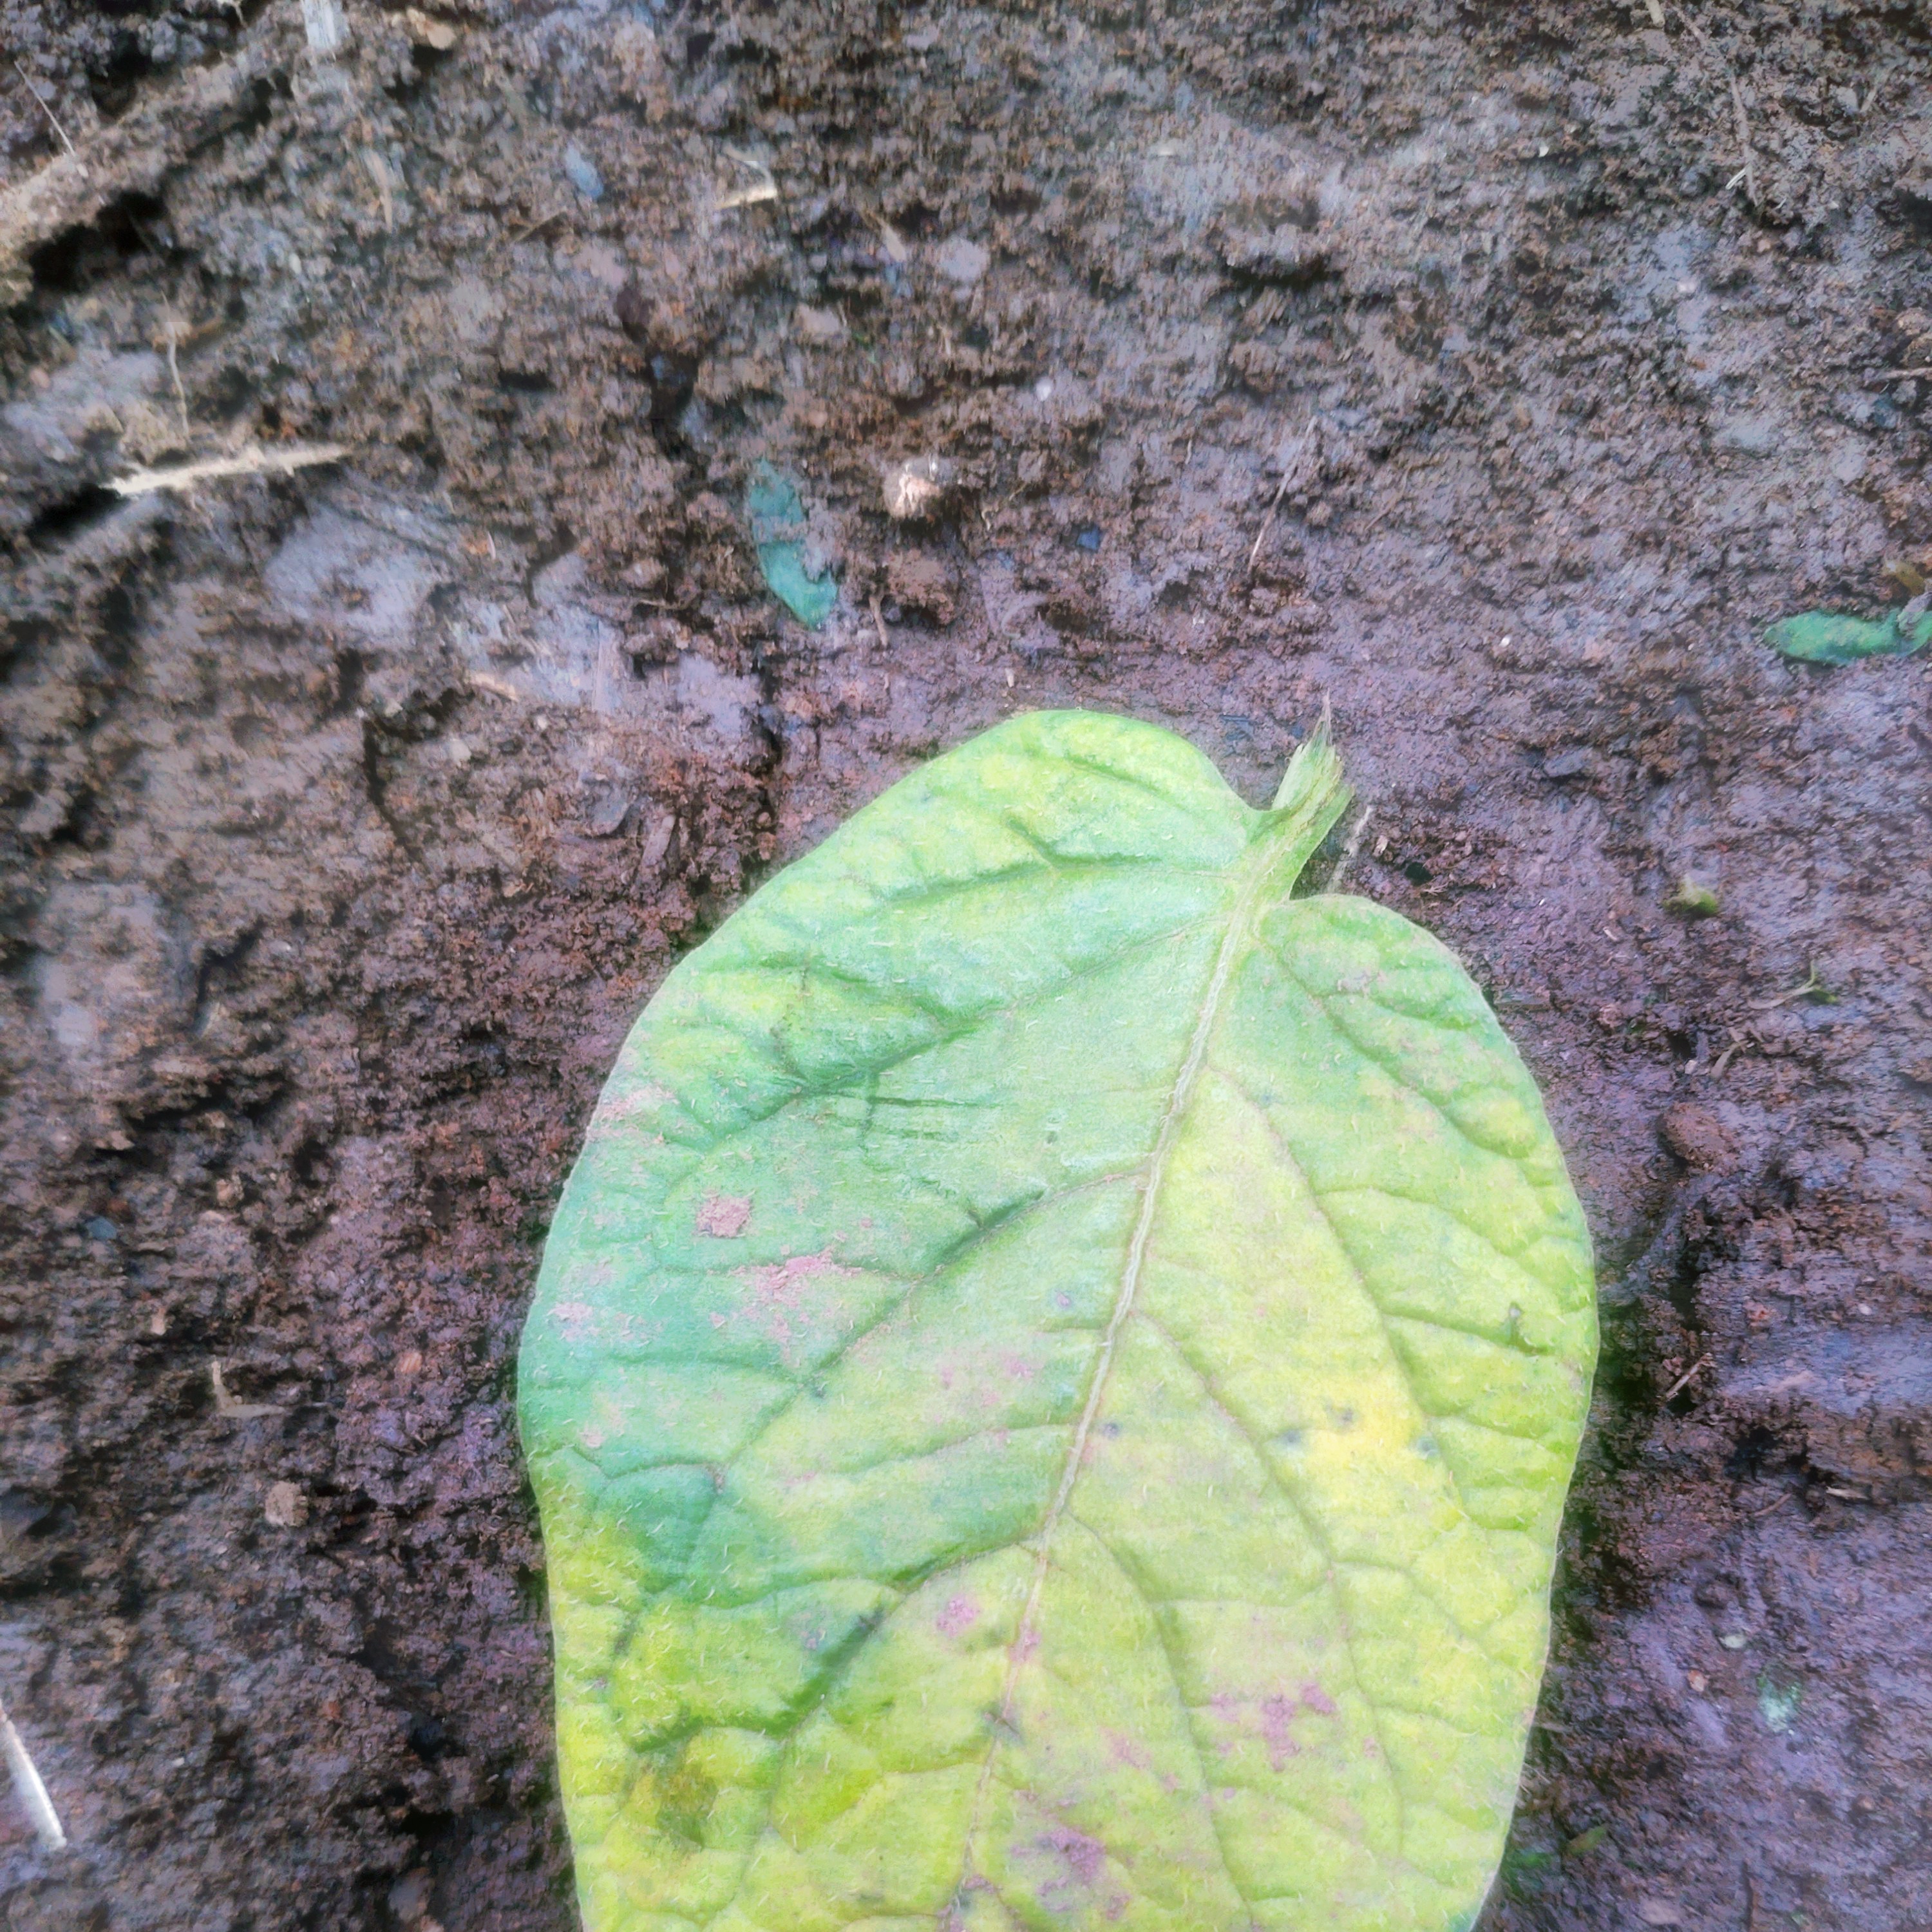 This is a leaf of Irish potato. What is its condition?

late blight
